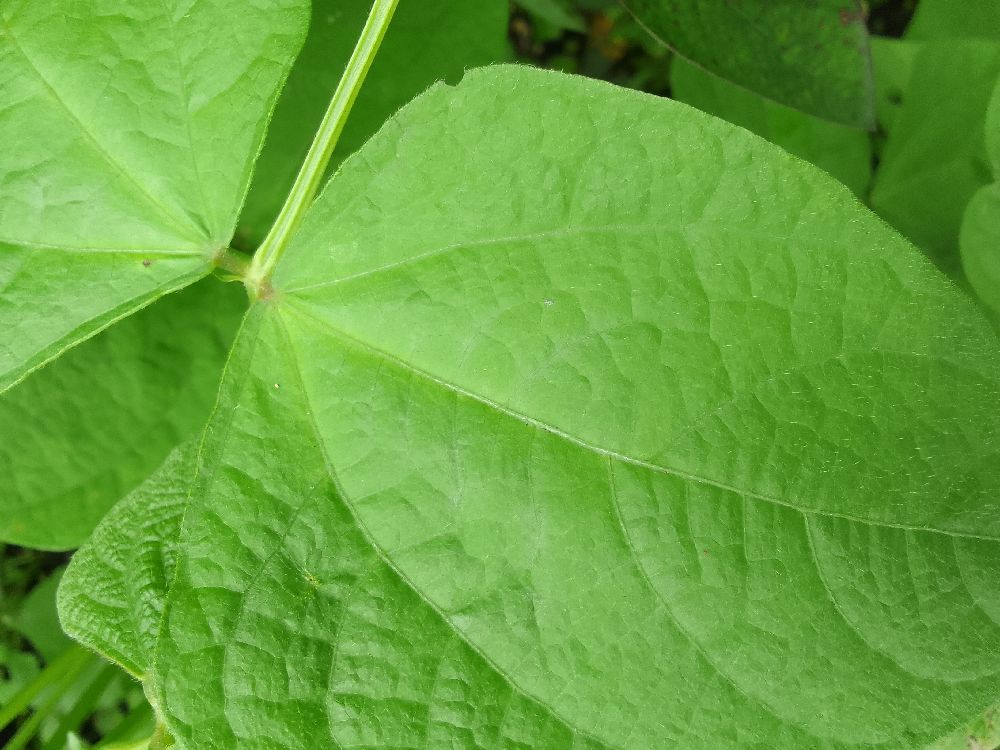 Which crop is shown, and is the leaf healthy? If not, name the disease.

common bean, healthy
